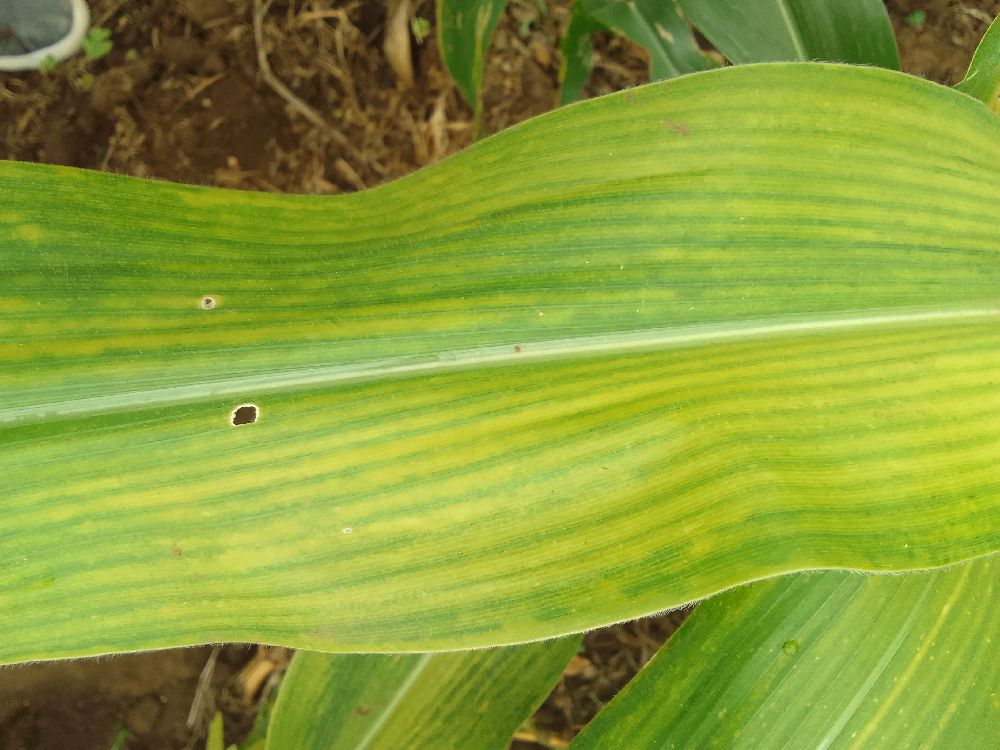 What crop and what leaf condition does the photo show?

maize, maize lethal necrosis
